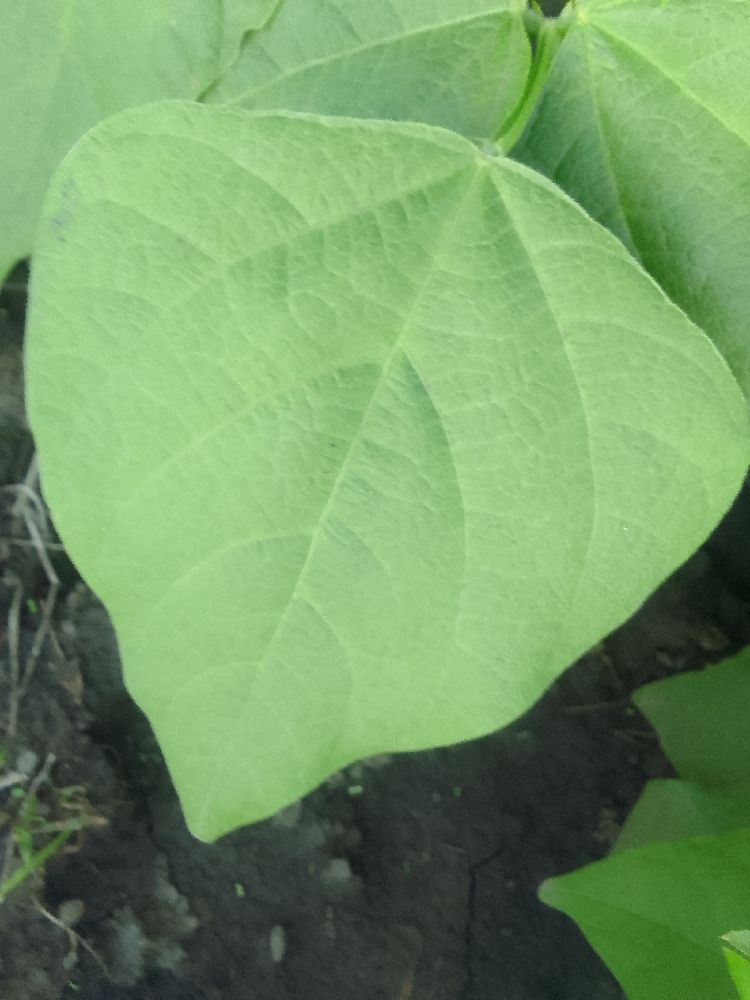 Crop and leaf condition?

common bean, healthy
